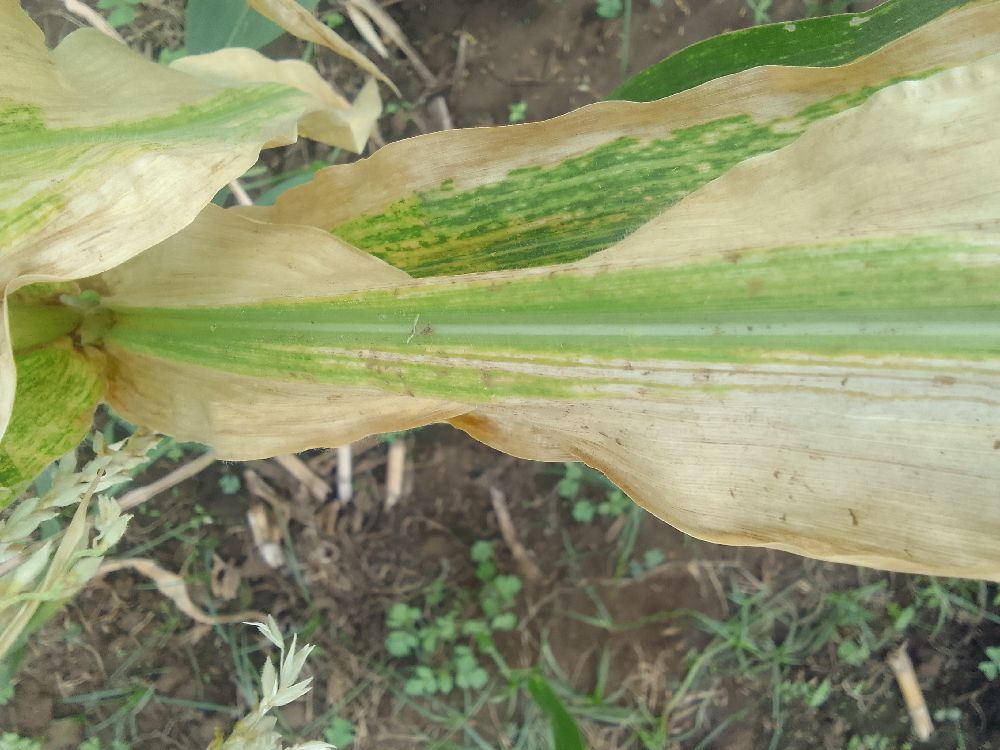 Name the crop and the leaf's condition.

maize, maize lethal necrosis
